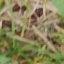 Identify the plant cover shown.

grass
